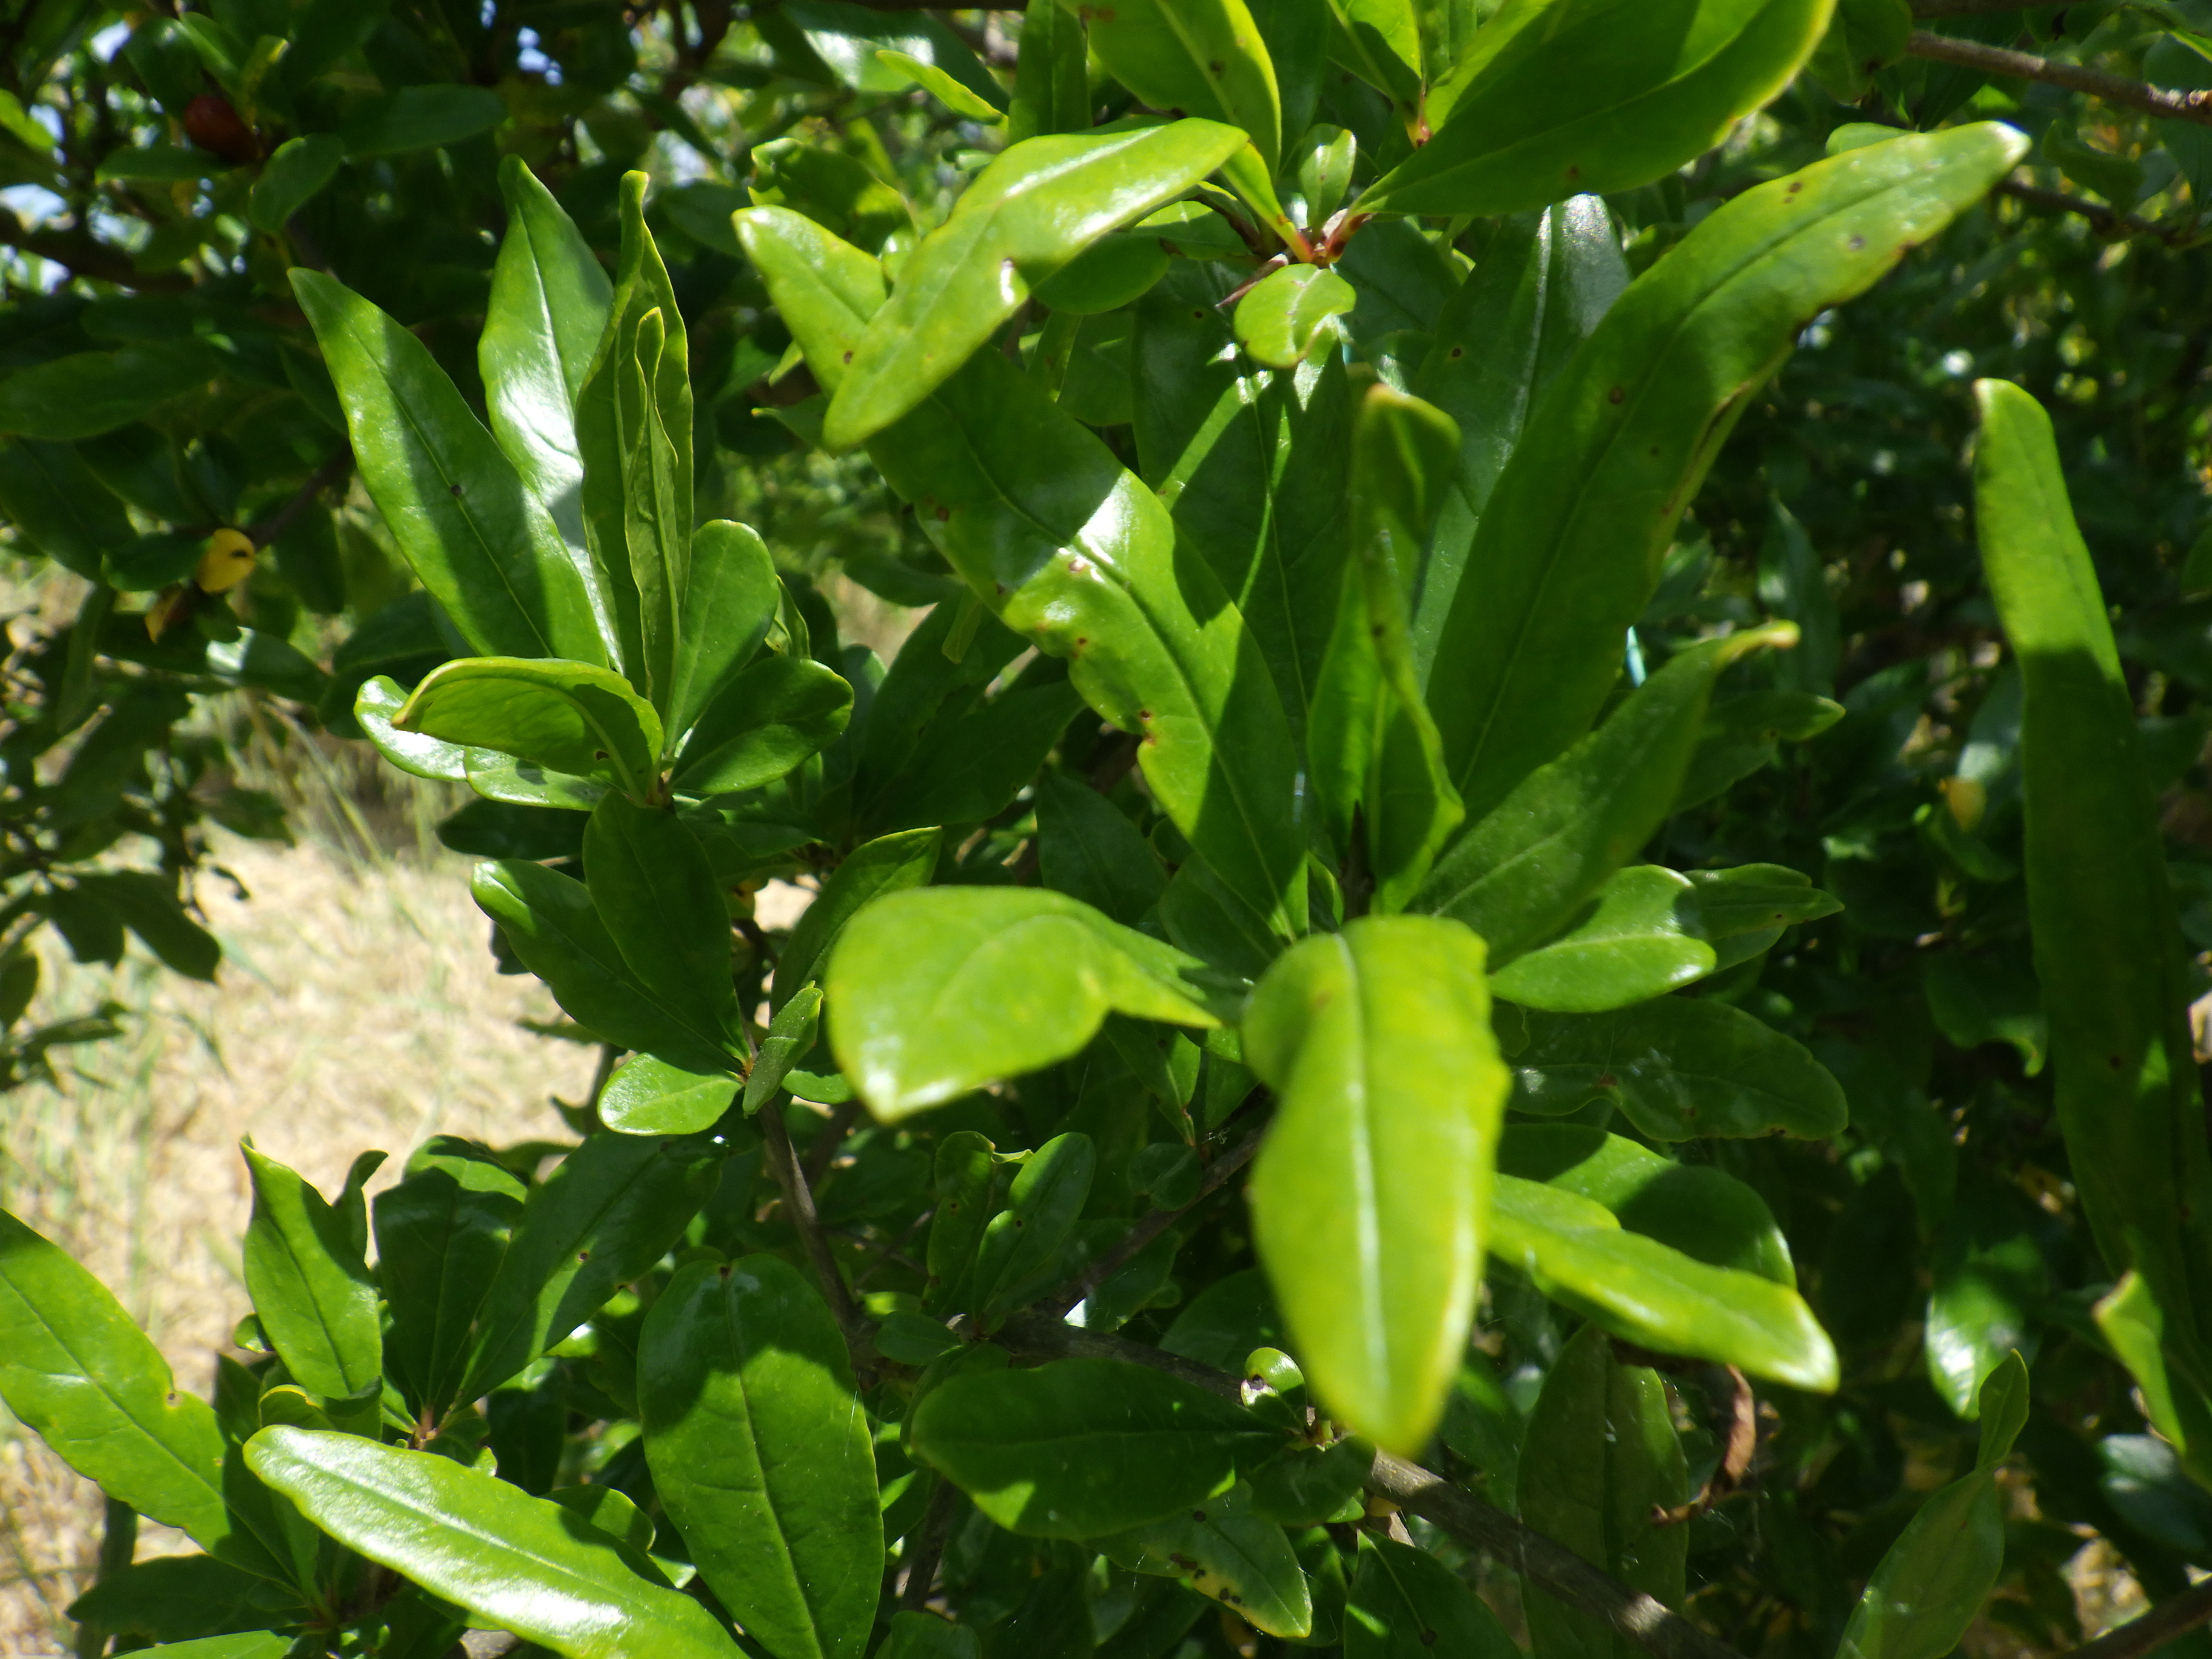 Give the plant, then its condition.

pomegranate, aphids, coniella granati
